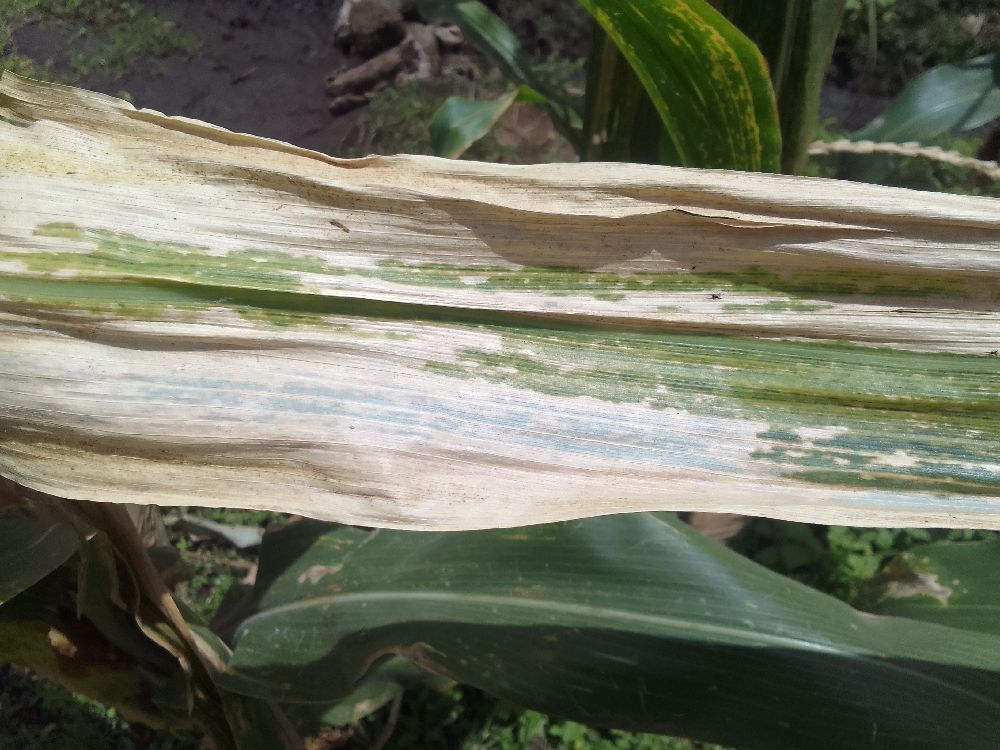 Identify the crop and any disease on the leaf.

maize, maize lethal necrosis
